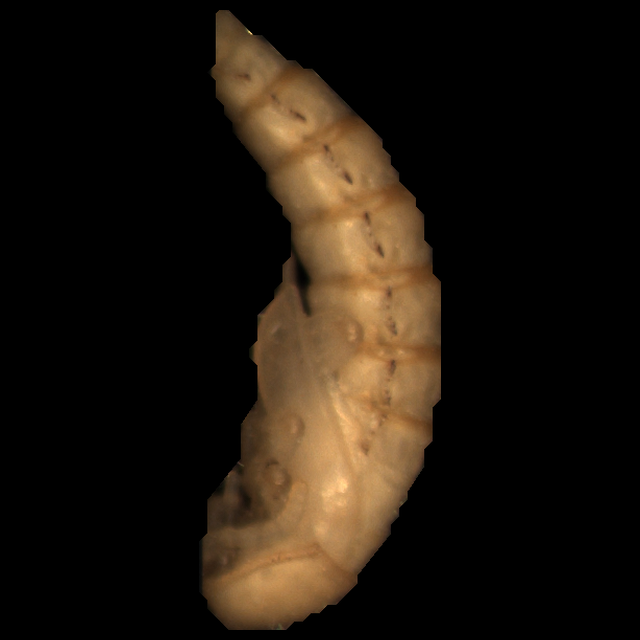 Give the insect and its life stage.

mealworm pupa
